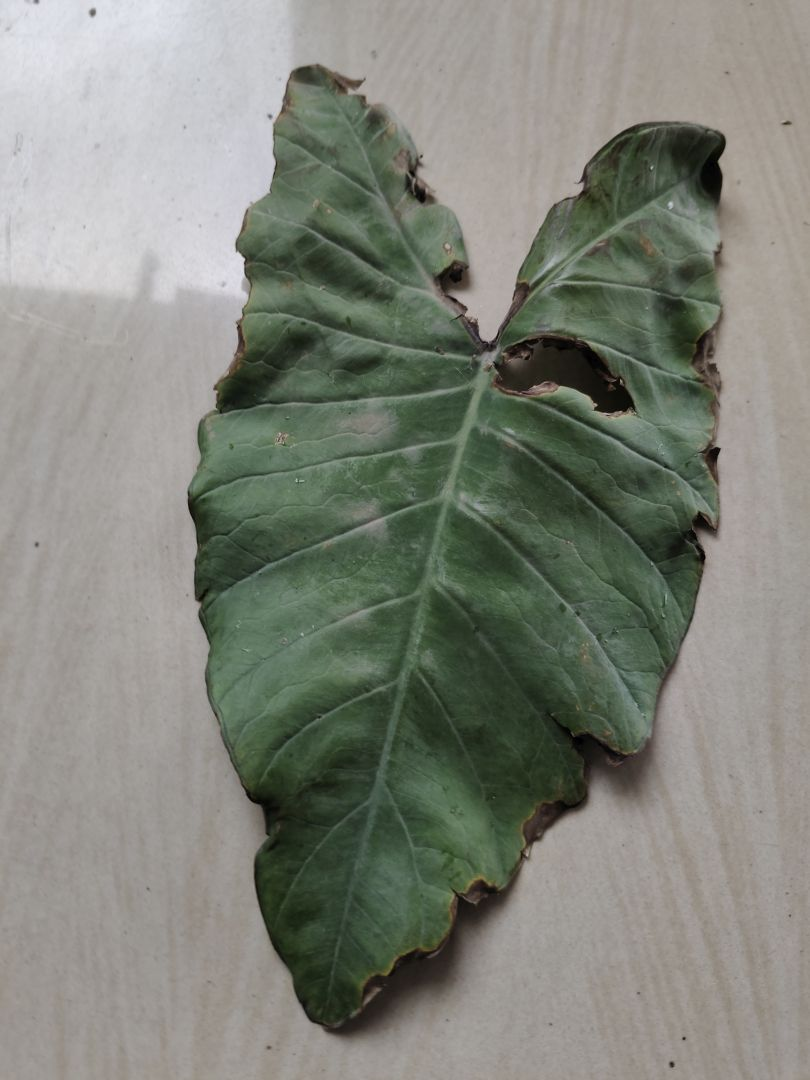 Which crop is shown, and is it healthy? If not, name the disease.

taro, leaf blight
